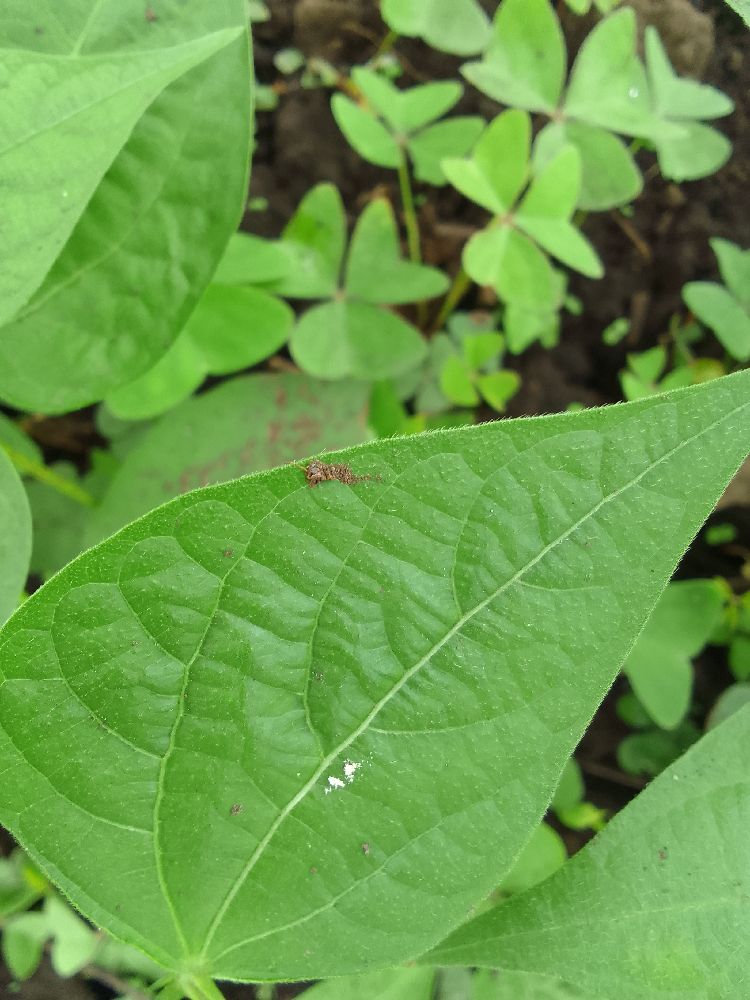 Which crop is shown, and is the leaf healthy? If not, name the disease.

common bean, healthy
